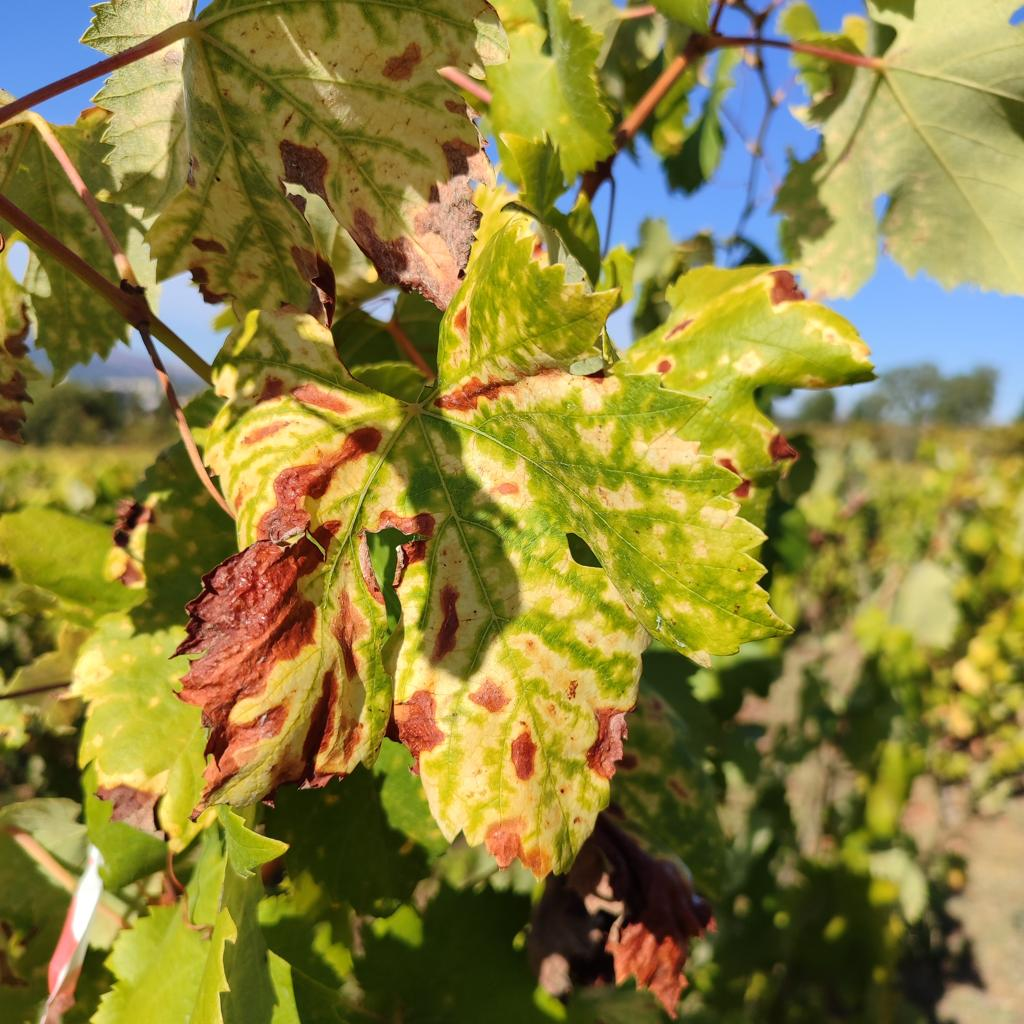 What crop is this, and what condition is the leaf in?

grapevine, esca complex
